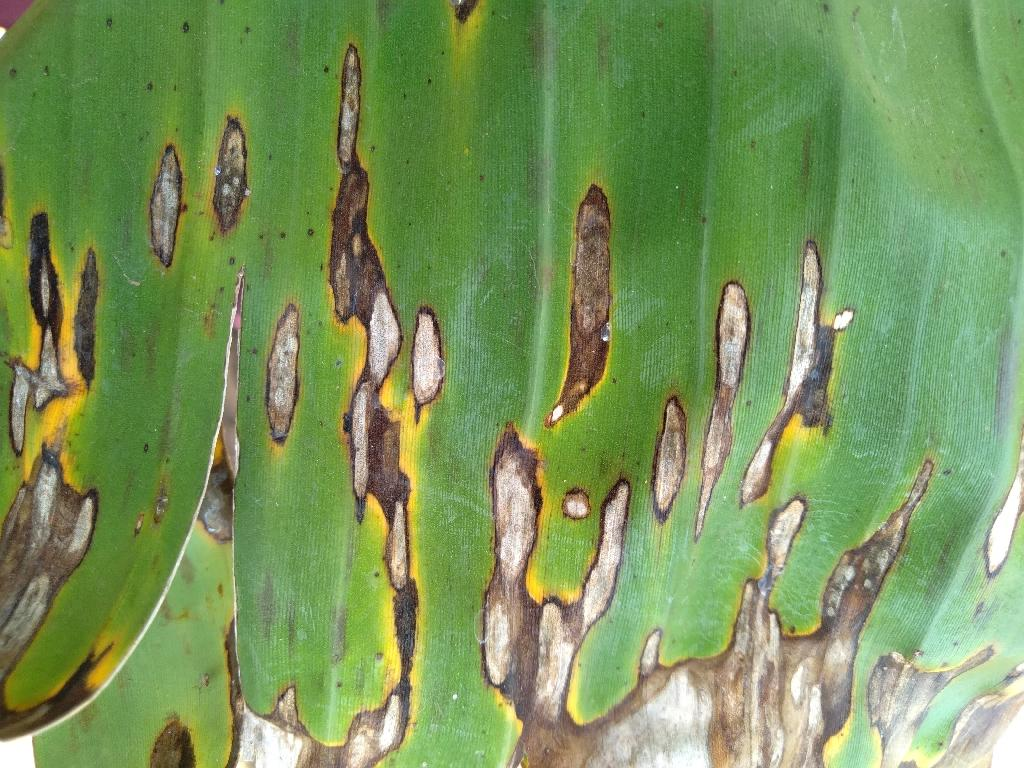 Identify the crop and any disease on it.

banana, black sigatoka
